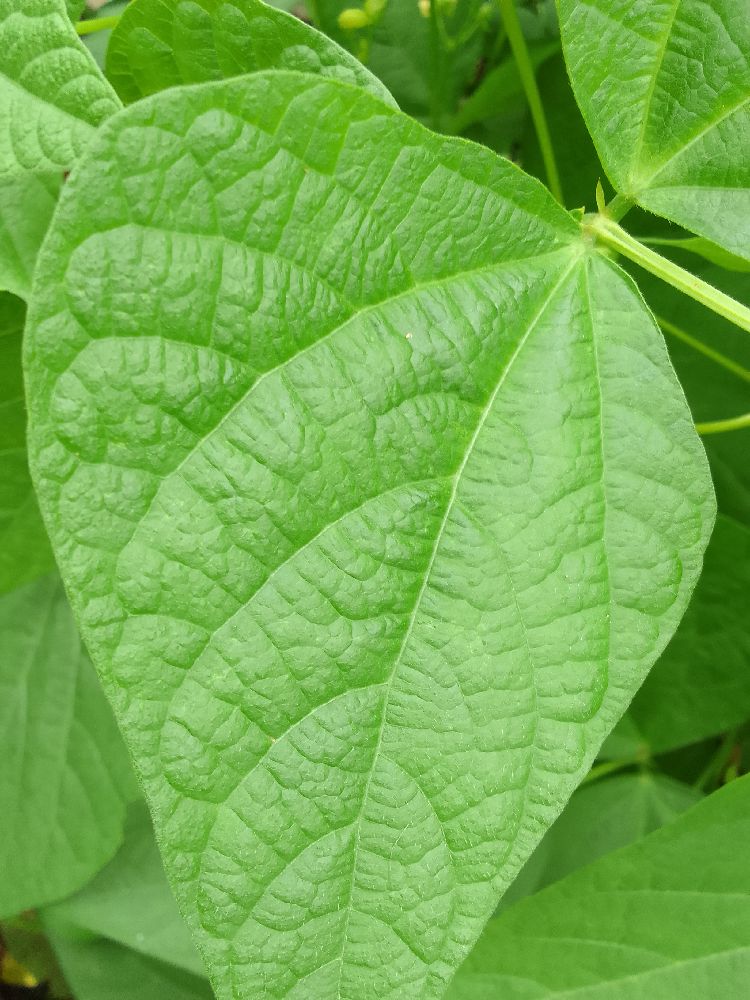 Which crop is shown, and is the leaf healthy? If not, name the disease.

common bean, healthy
